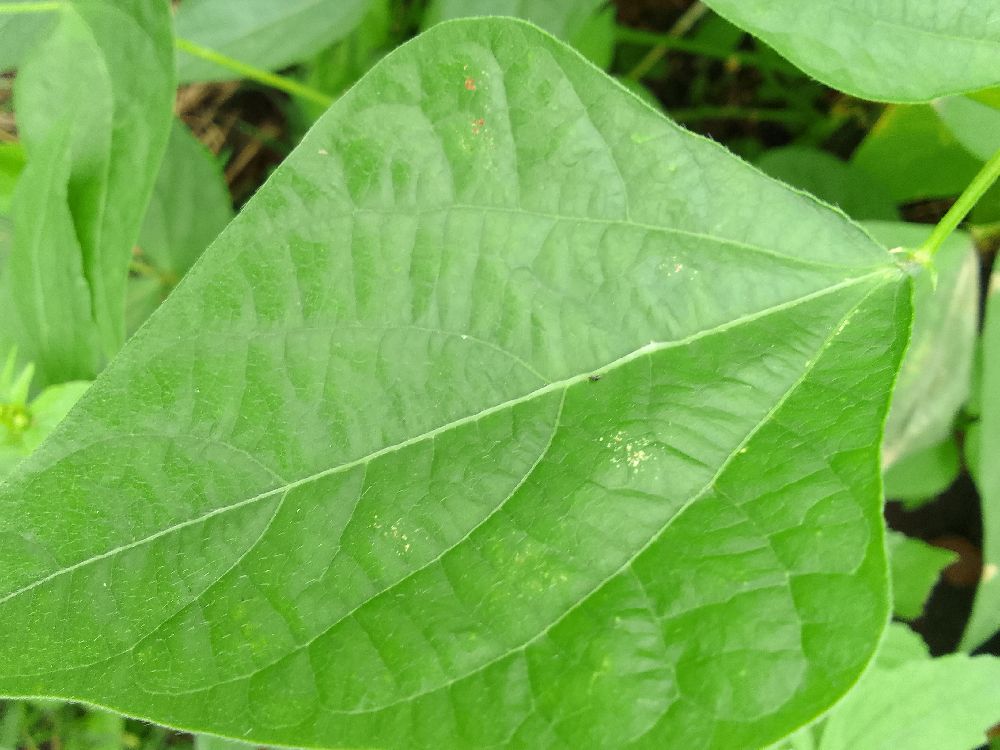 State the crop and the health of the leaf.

common bean, healthy
